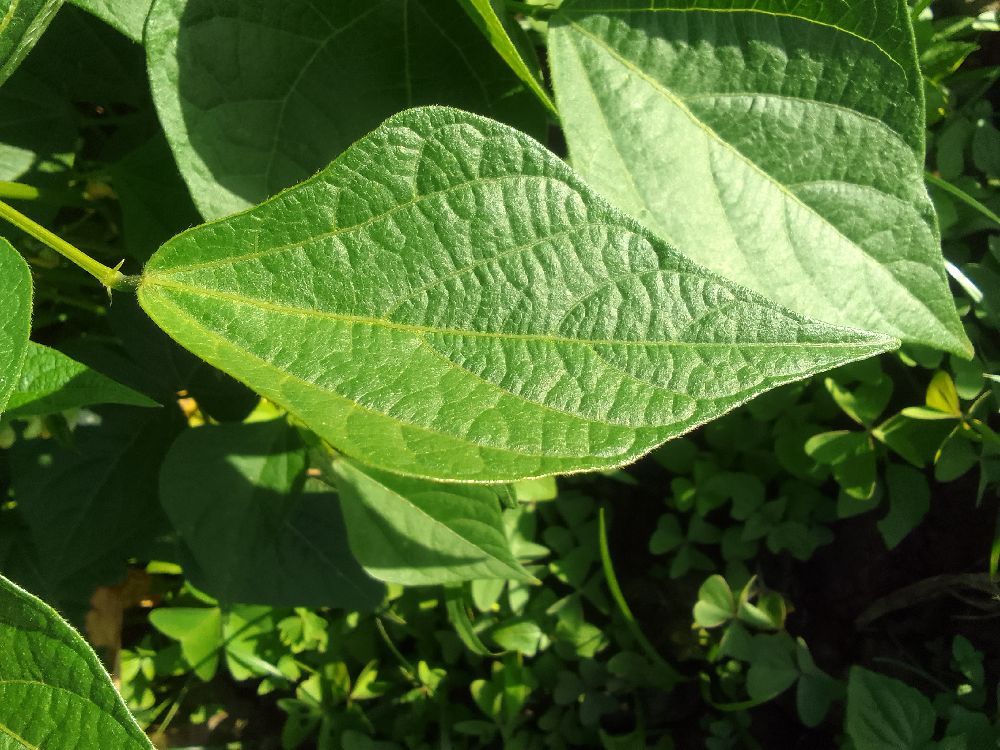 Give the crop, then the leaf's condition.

common bean, healthy
